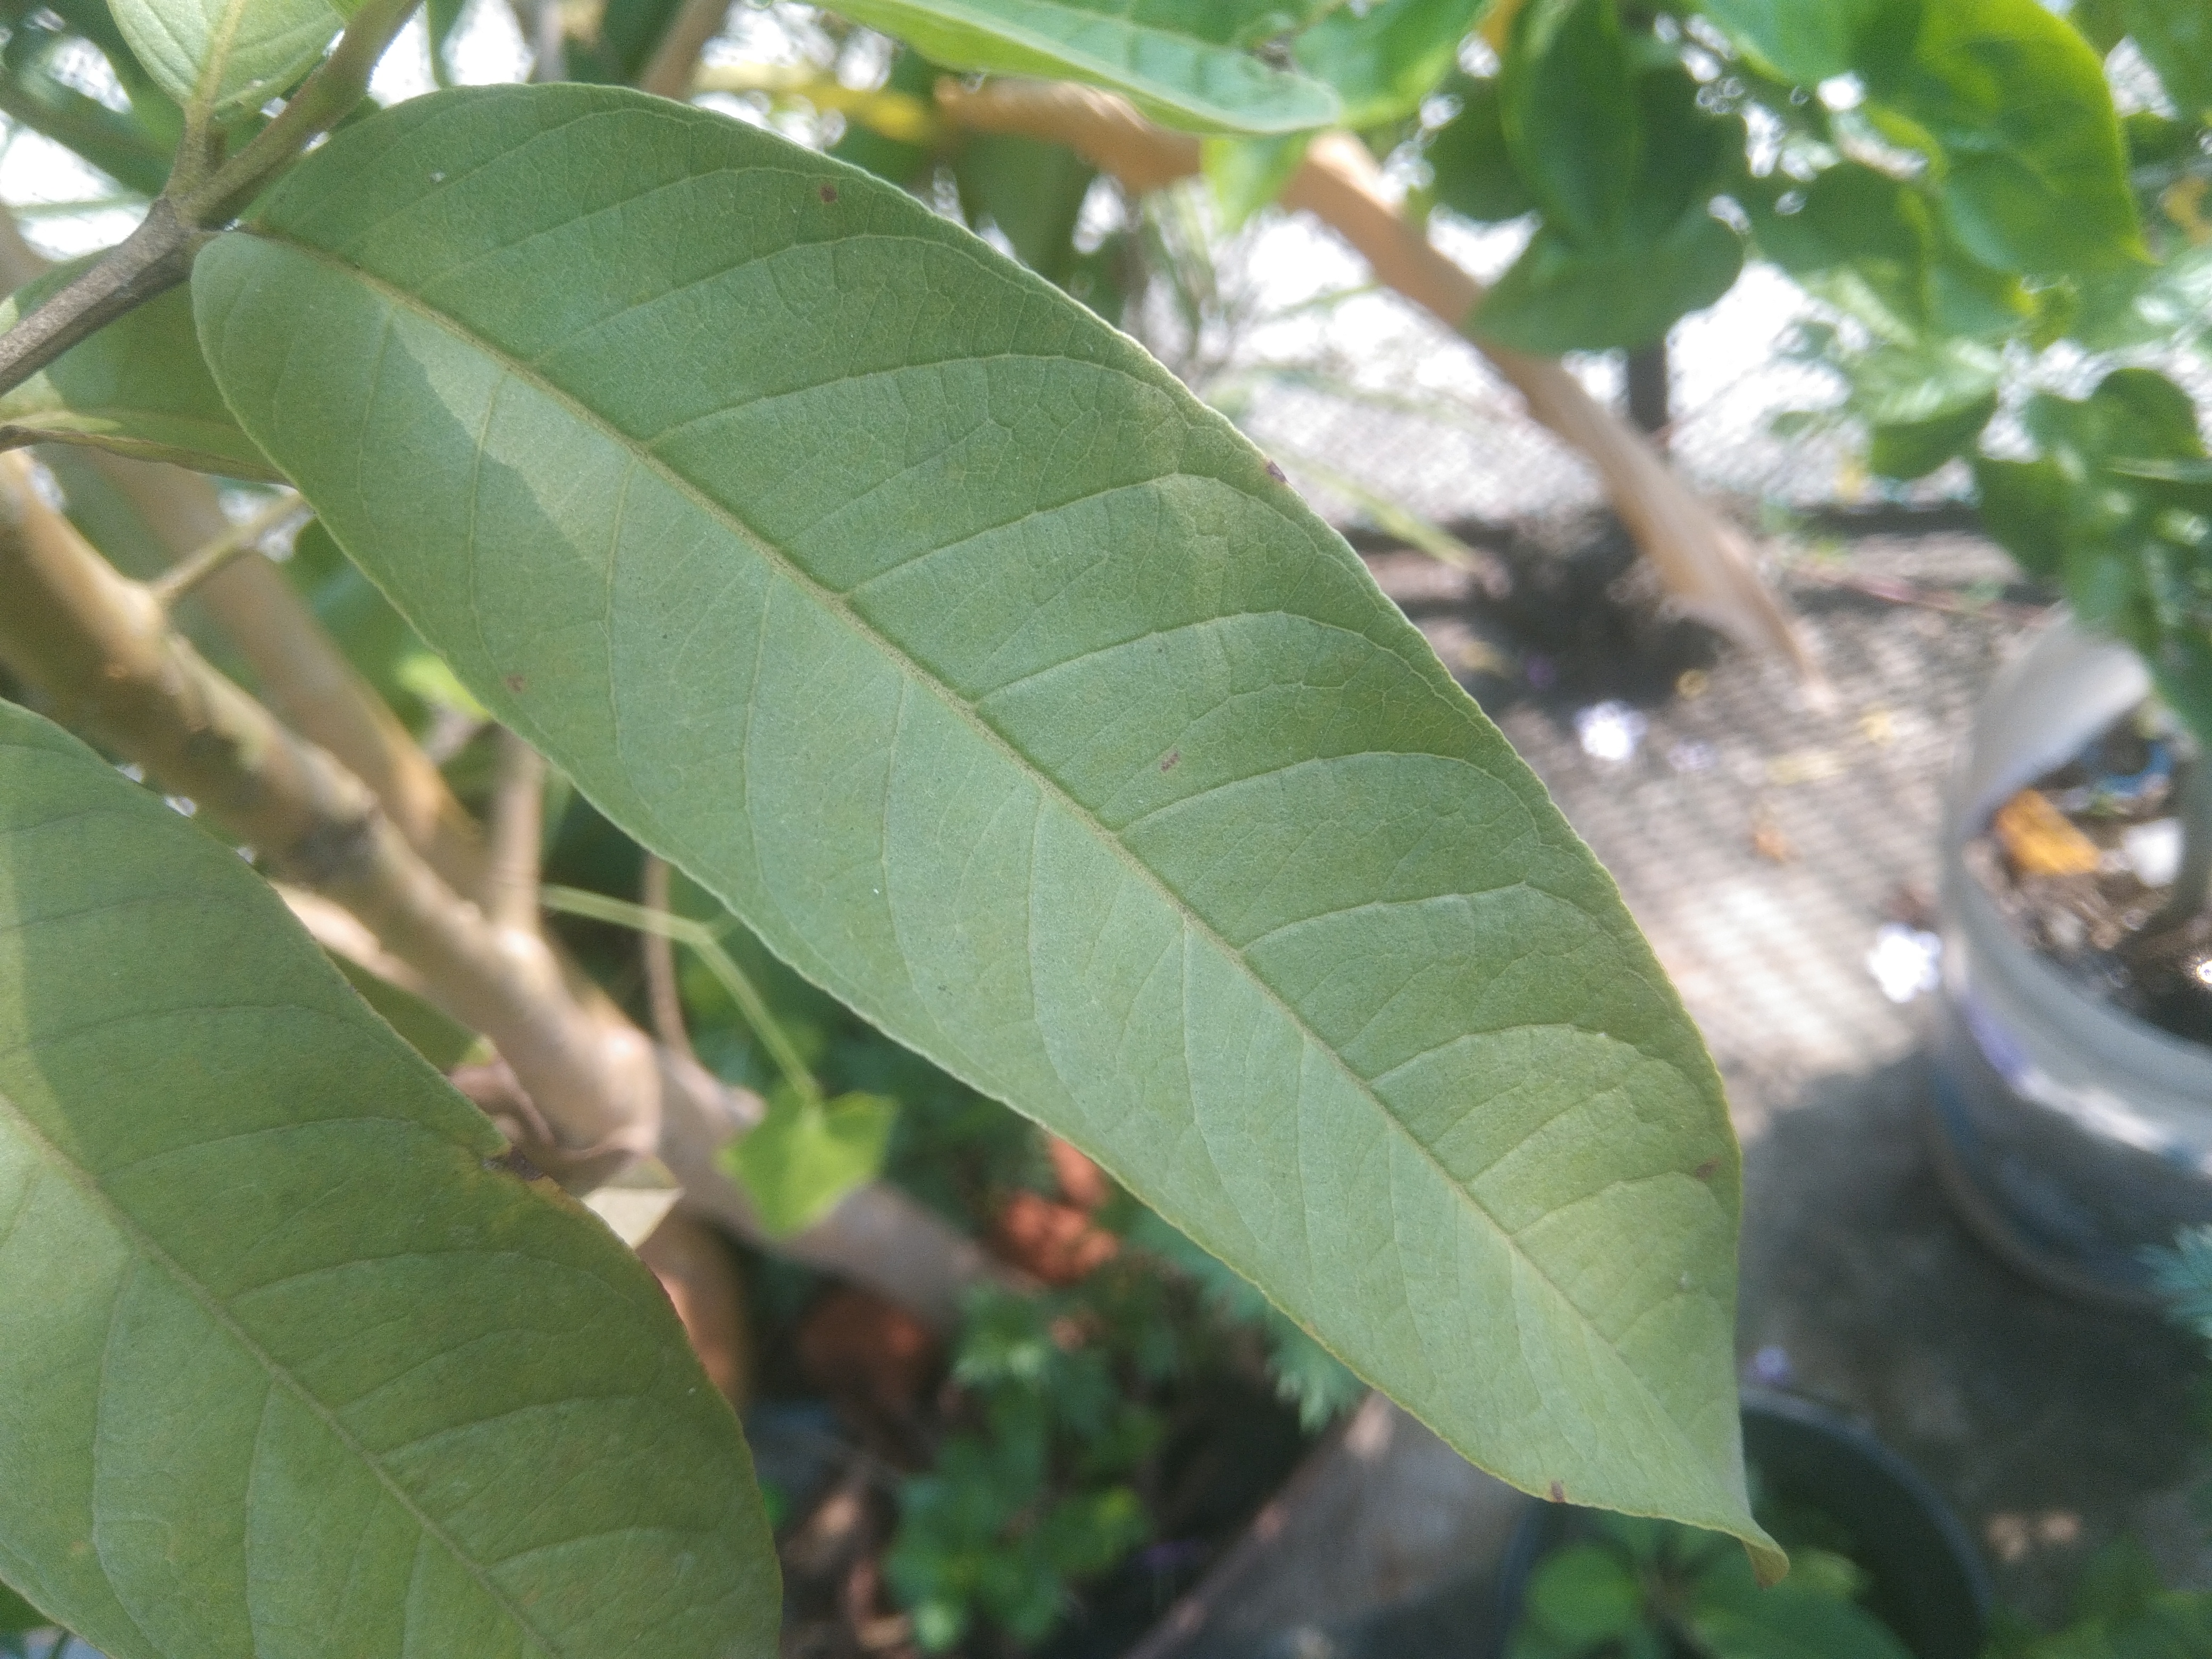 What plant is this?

guava
